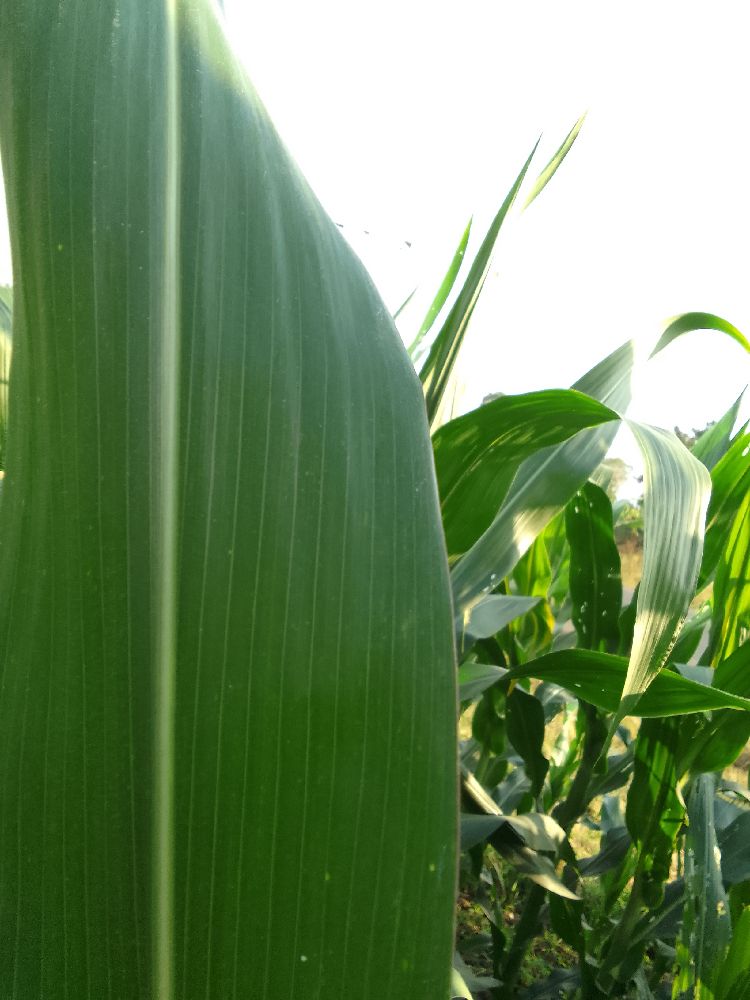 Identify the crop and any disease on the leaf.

maize, healthy
